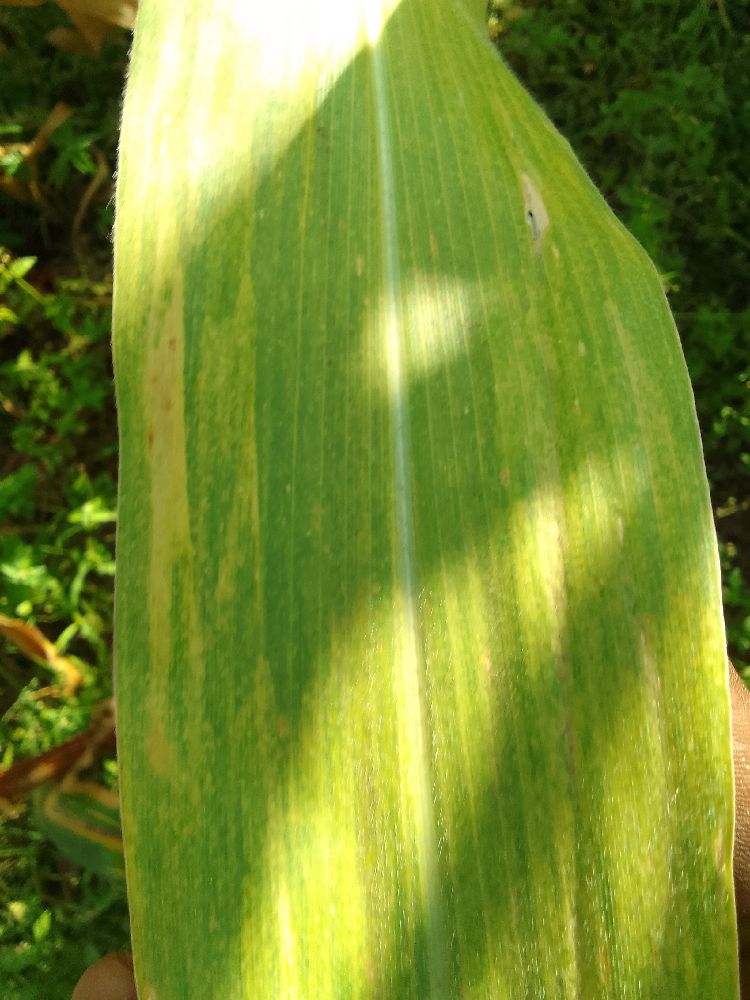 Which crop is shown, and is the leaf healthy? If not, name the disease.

maize, maize lethal necrosis
